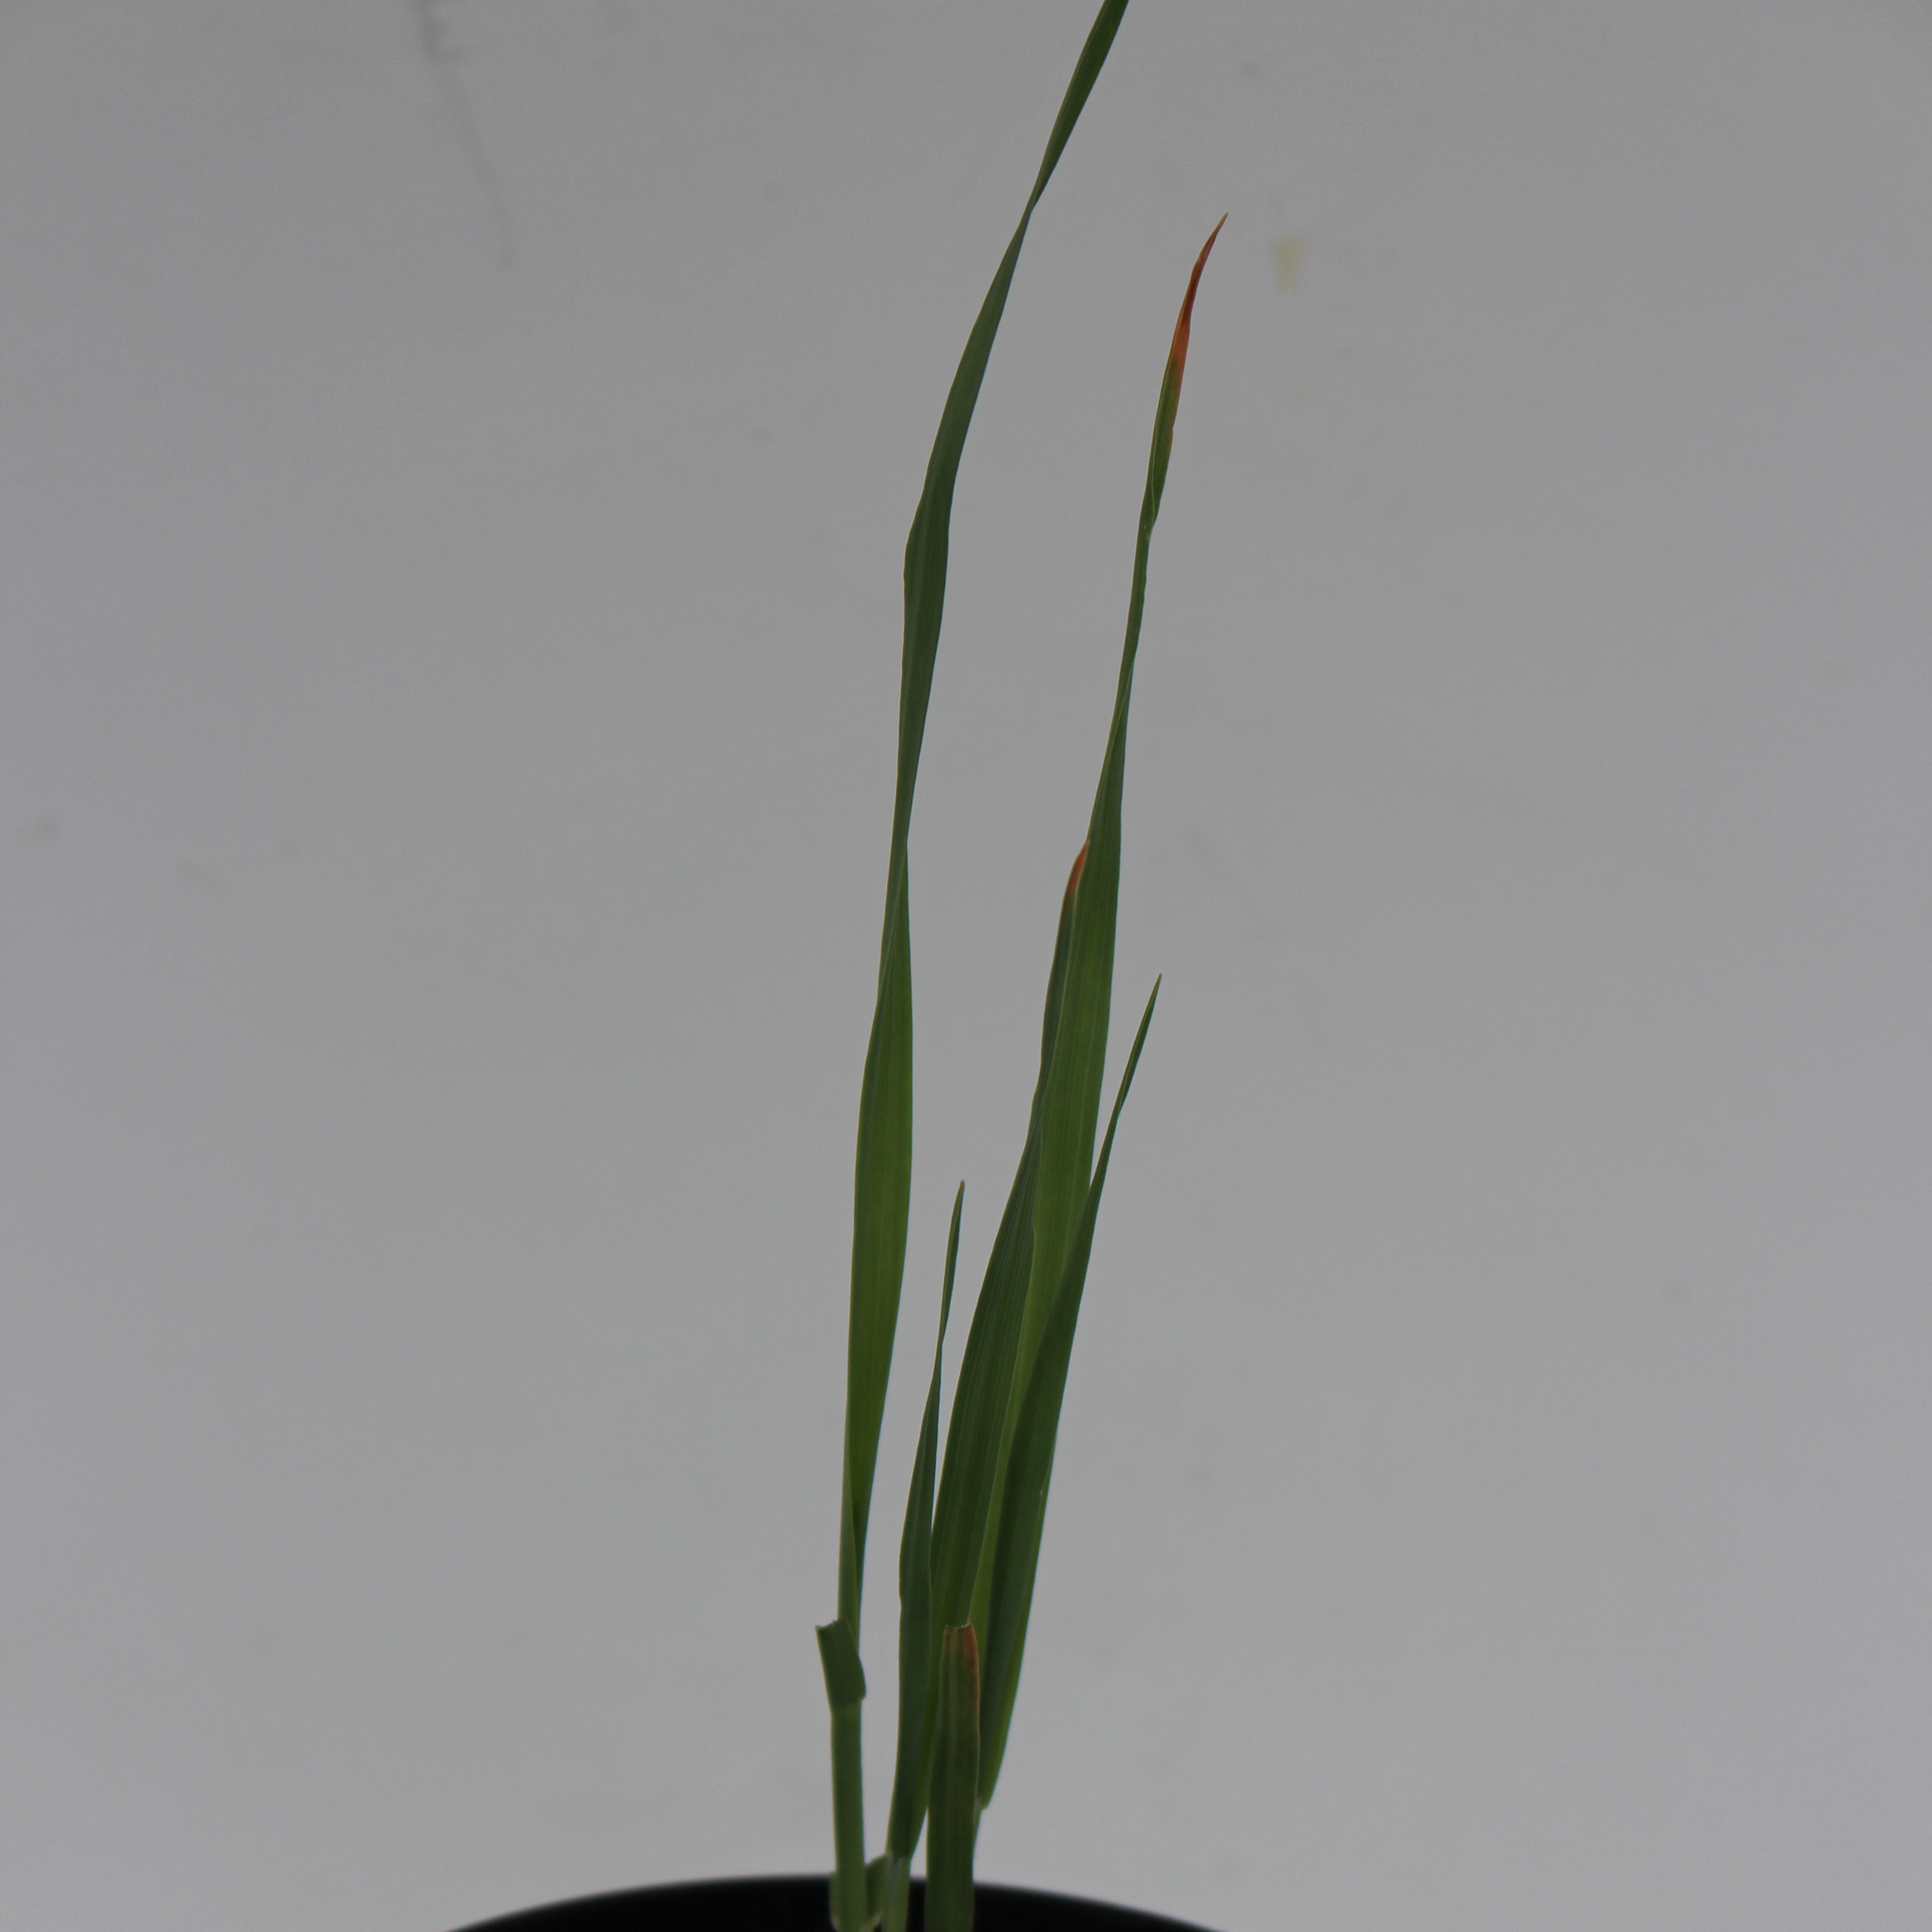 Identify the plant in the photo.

Avena sterilis
